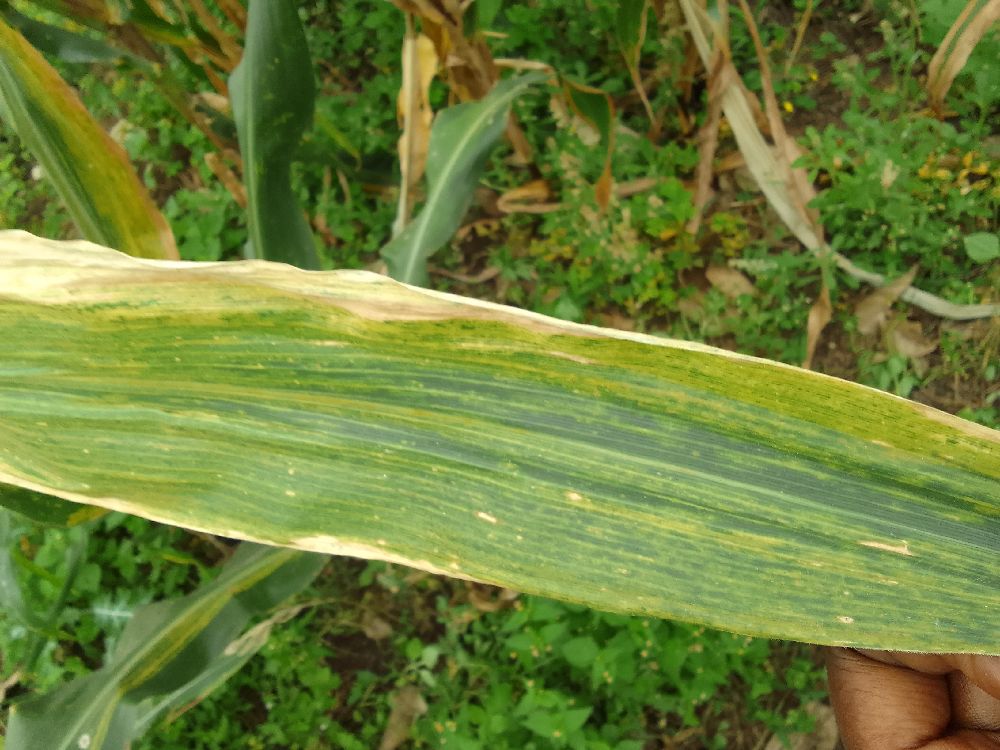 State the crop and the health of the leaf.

maize, maize lethal necrosis
